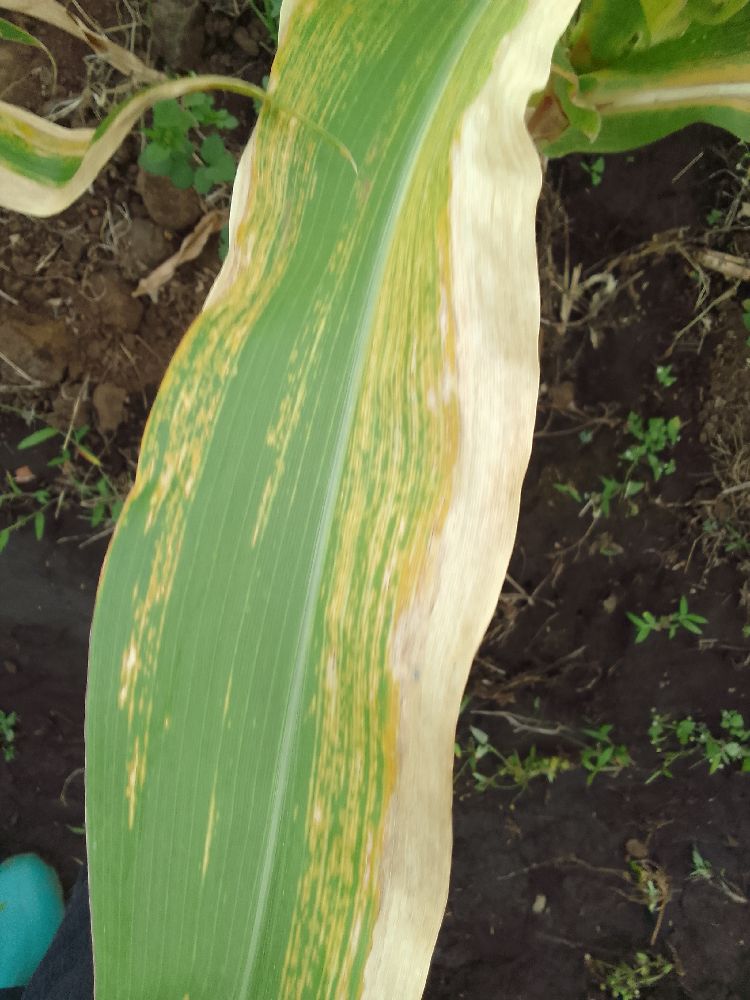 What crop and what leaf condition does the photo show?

maize, maize lethal necrosis
